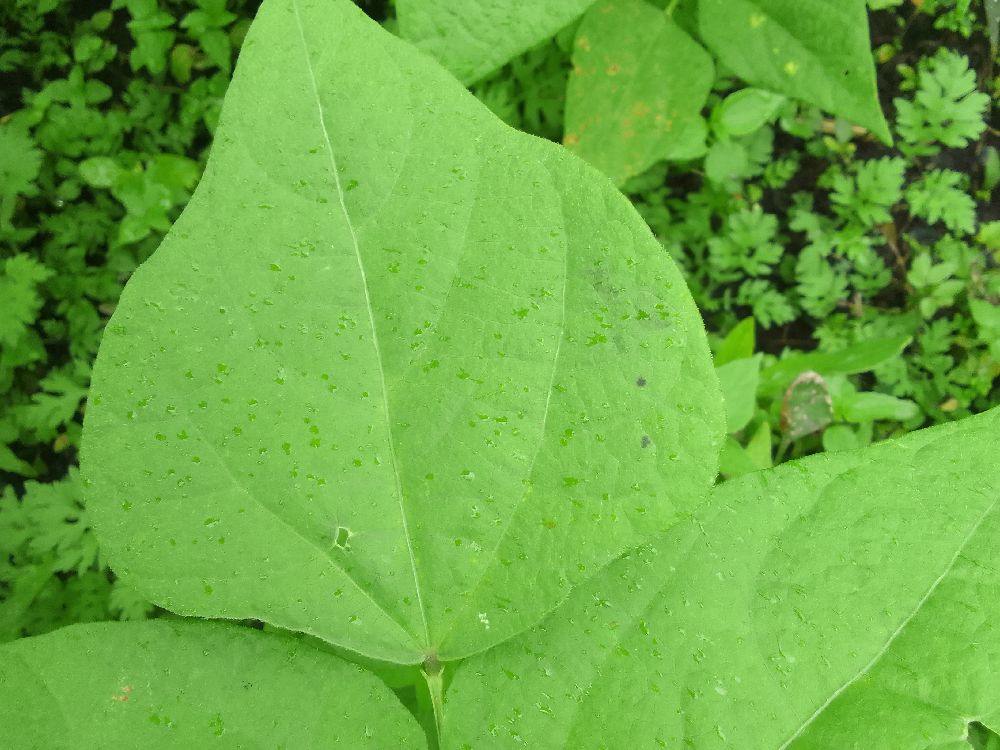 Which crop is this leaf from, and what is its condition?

common bean, healthy
